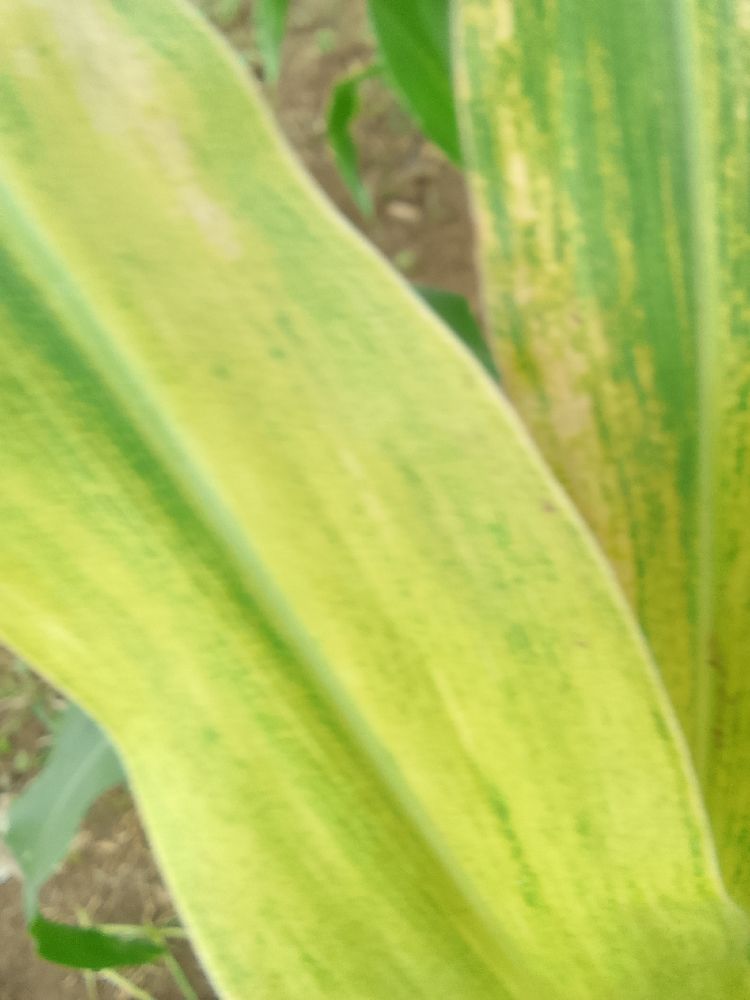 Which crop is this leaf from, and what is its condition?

maize, maize lethal necrosis
